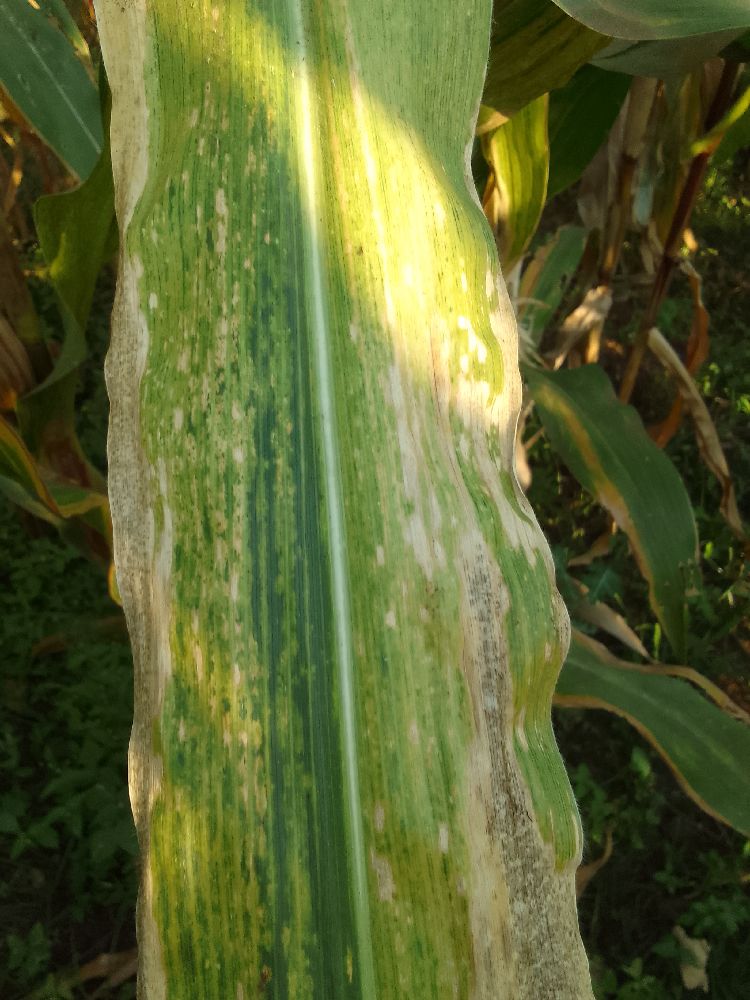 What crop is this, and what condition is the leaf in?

maize, maize lethal necrosis
